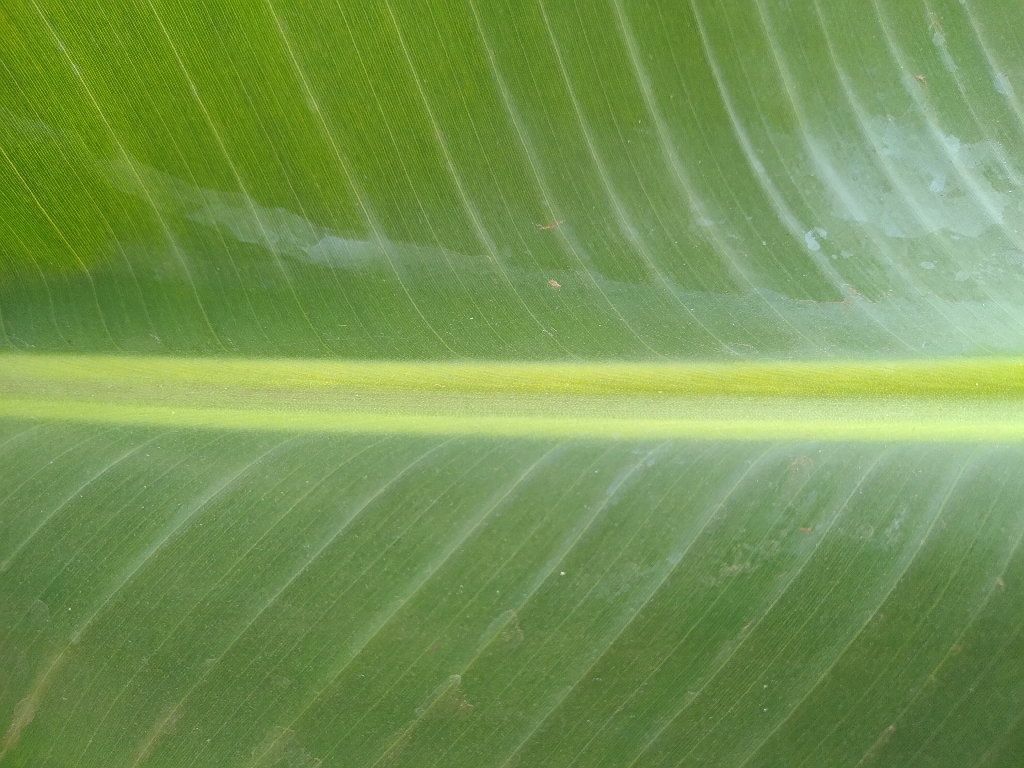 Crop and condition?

banana, healthy
